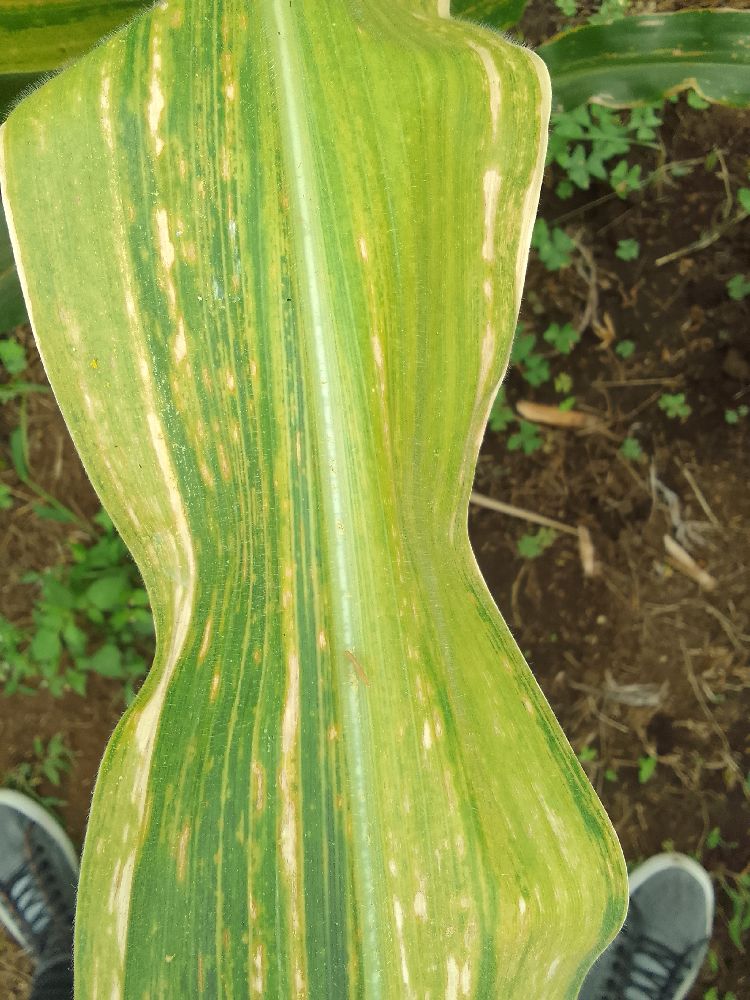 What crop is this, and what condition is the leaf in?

maize, maize lethal necrosis
